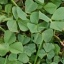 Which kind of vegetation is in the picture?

unstructured weed
